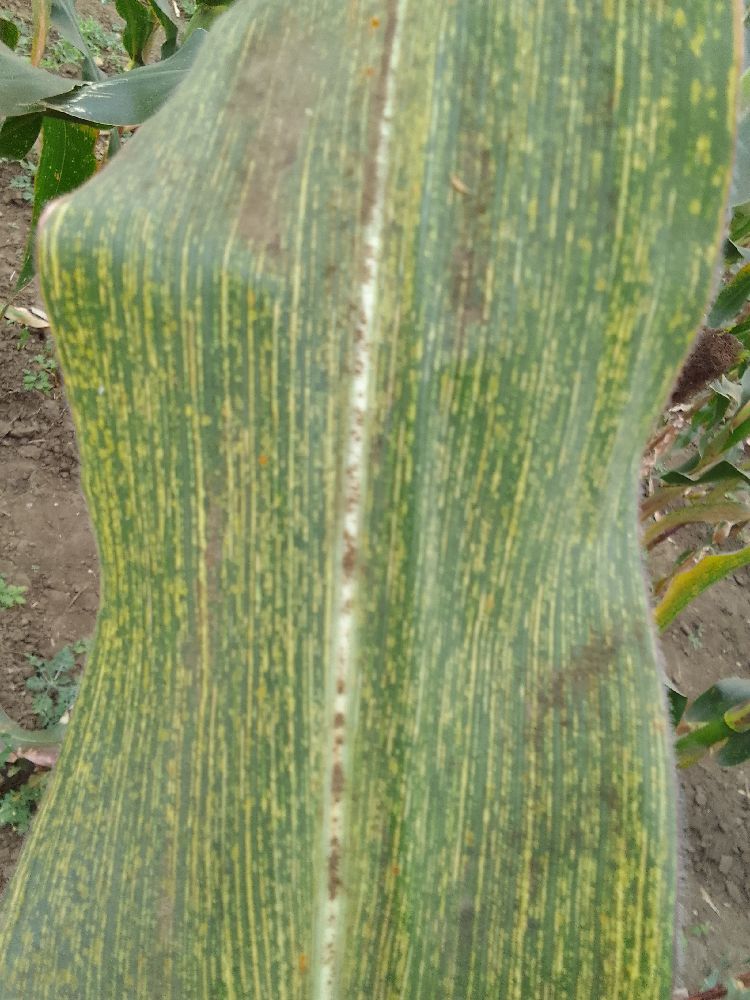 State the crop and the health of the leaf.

maize, maize streak virus
